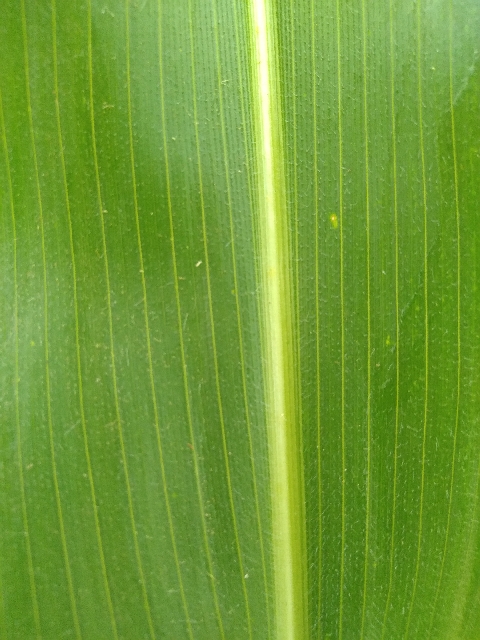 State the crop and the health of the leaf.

maize, healthy
